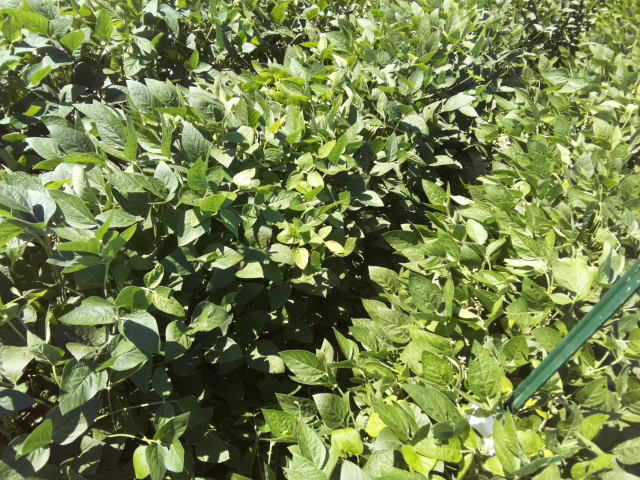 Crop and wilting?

soybean, leaflets folding inward at secondary pulvinus with no turgor loss in leaflets or petioles
